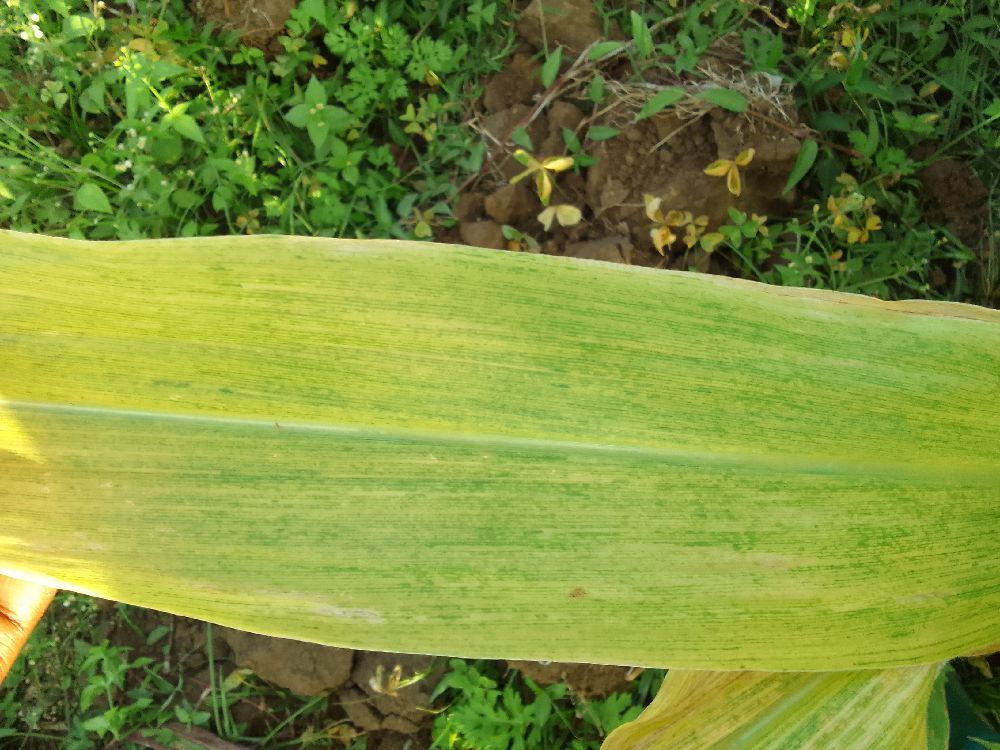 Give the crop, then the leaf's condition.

maize, maize lethal necrosis
